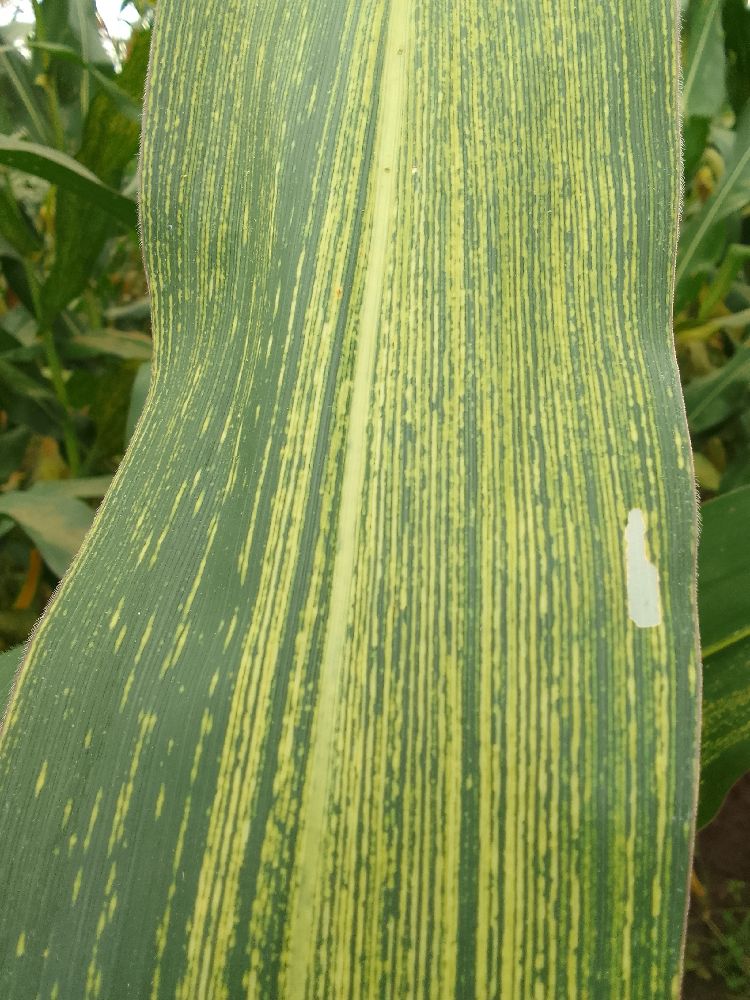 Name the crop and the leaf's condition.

maize, maize streak virus
